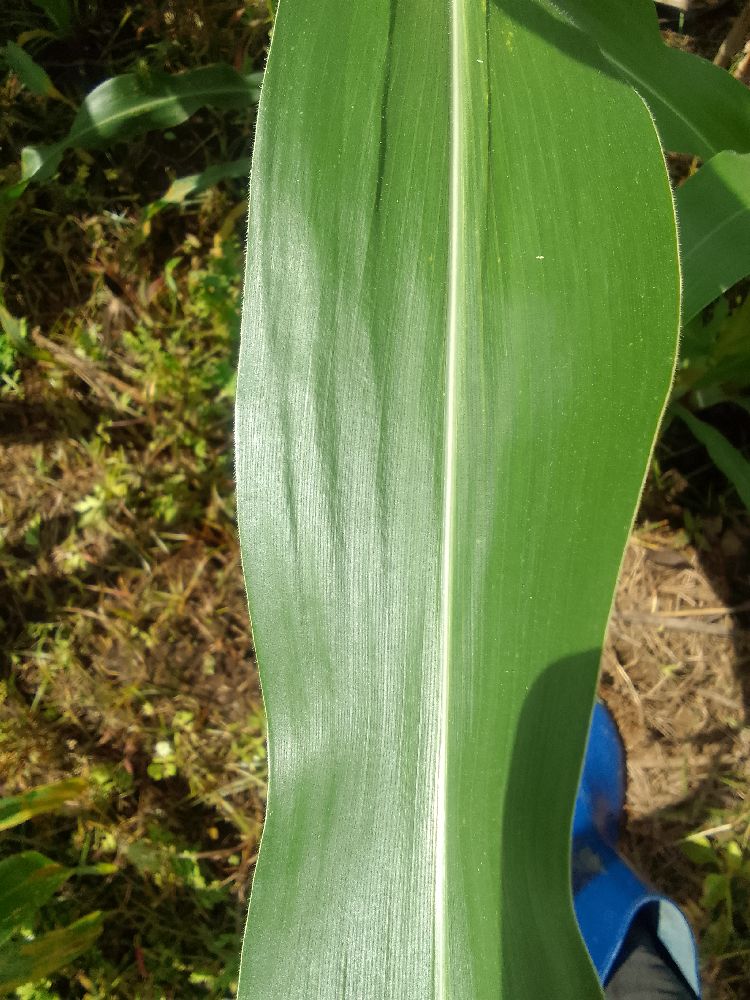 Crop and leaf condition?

maize, healthy
